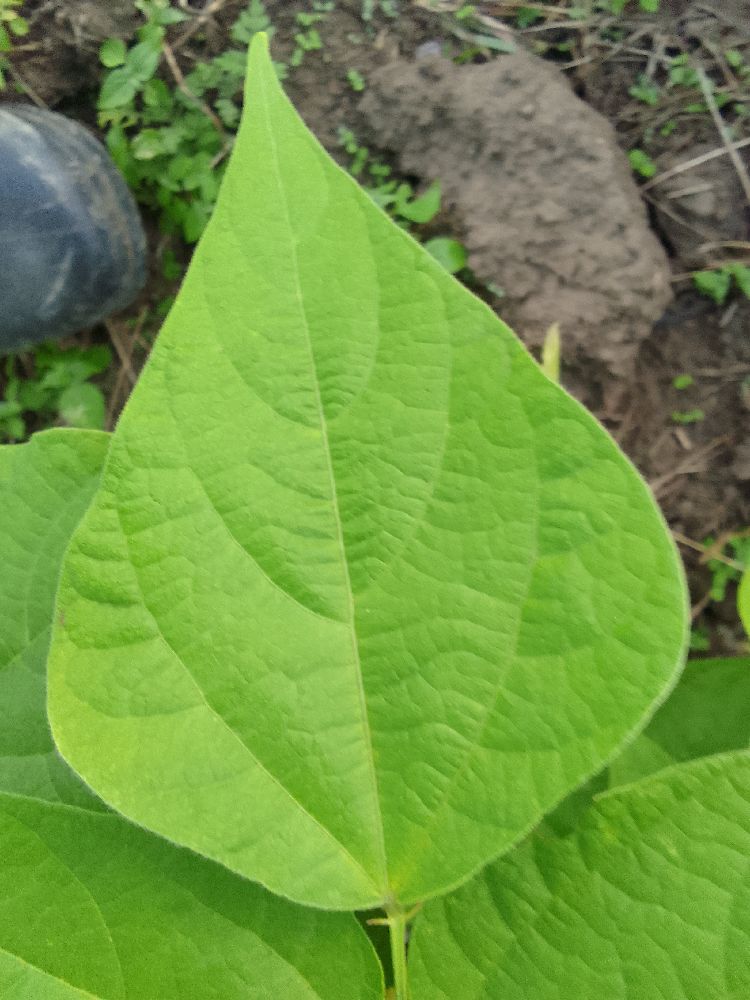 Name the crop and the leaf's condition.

common bean, healthy
